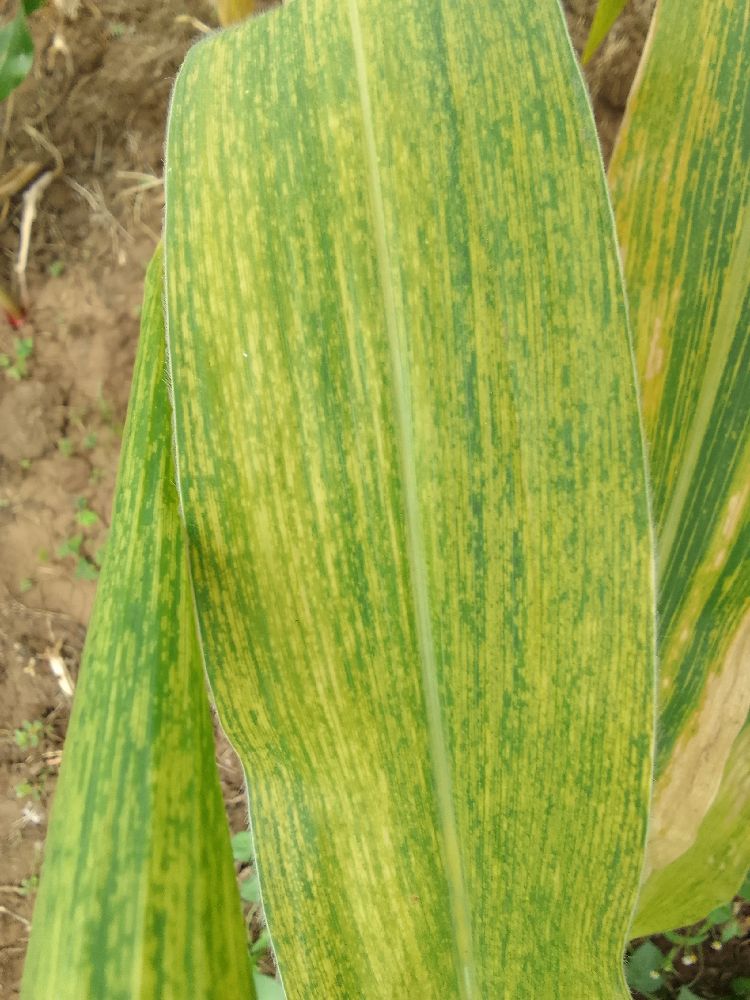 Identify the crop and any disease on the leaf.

maize, maize lethal necrosis
